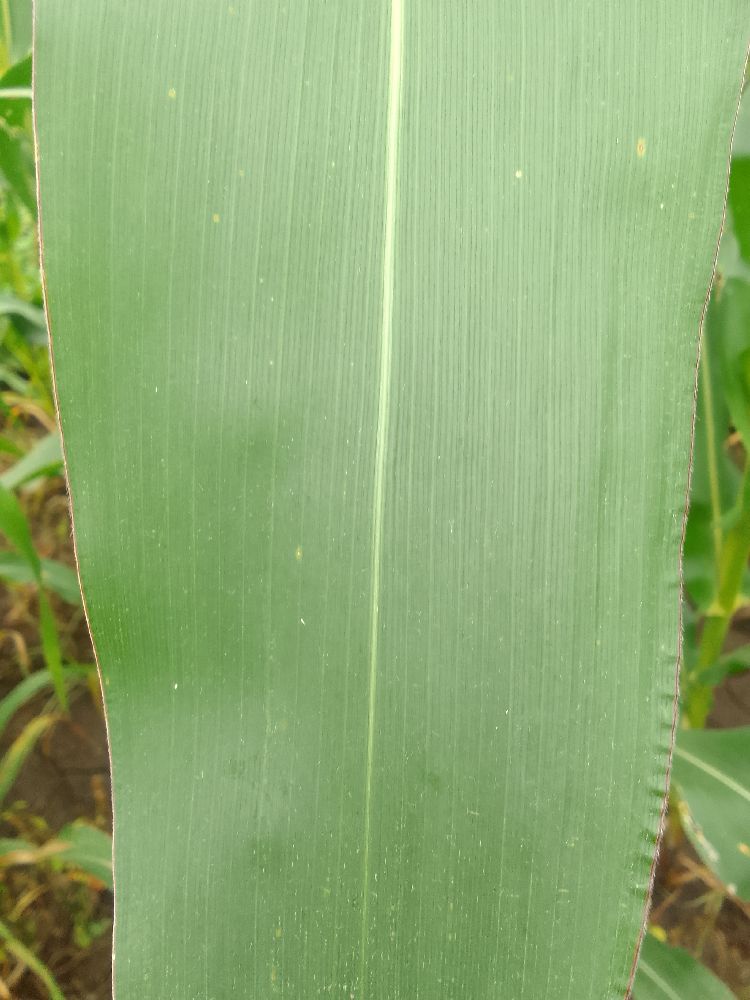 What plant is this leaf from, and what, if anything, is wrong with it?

maize, healthy
